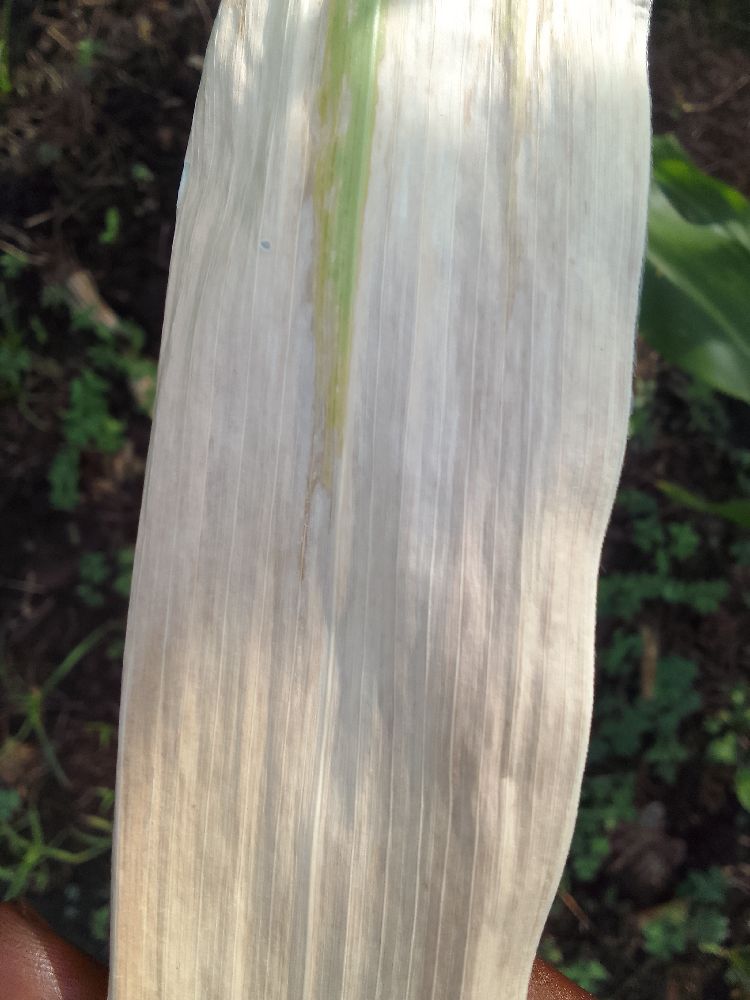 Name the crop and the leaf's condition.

maize, maize lethal necrosis
